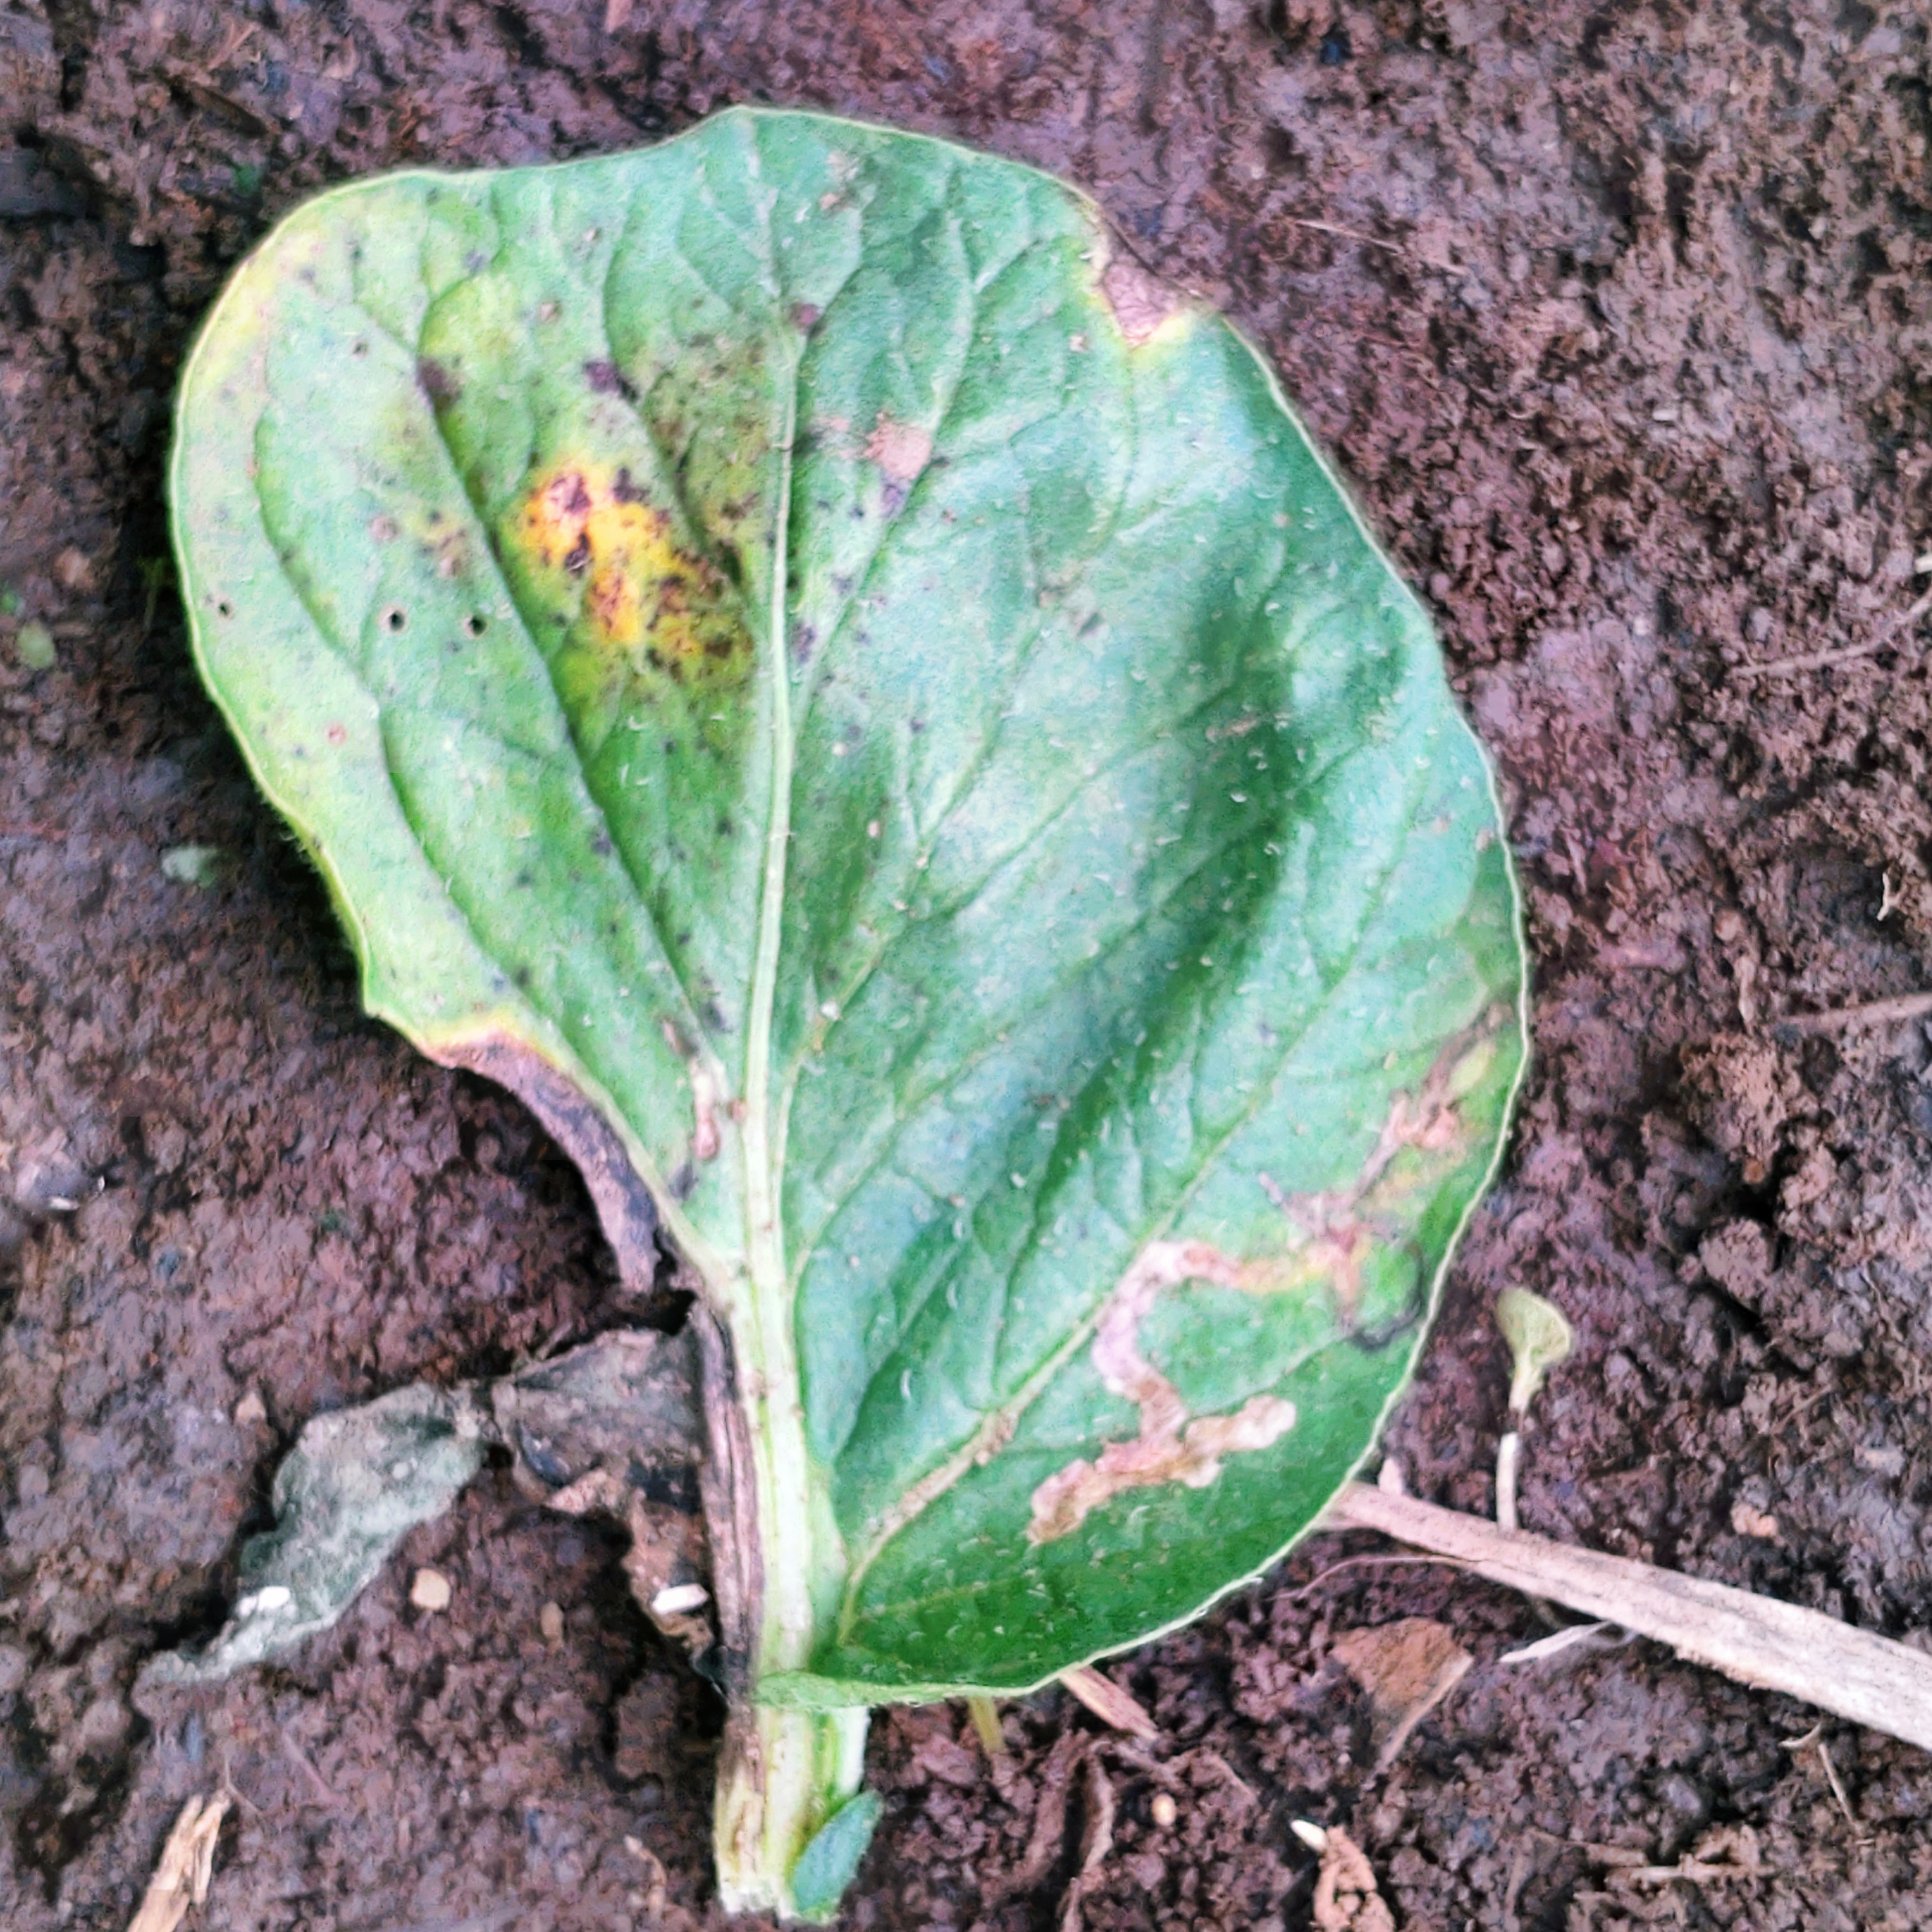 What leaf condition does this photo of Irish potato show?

late blight
